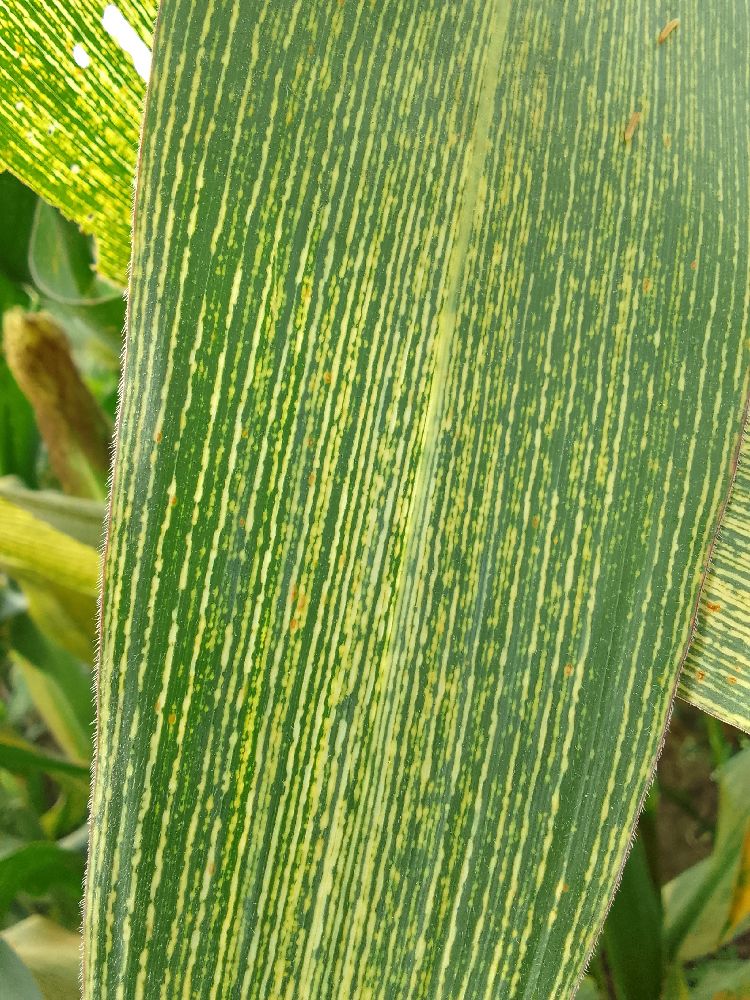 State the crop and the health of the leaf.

maize, maize streak virus
